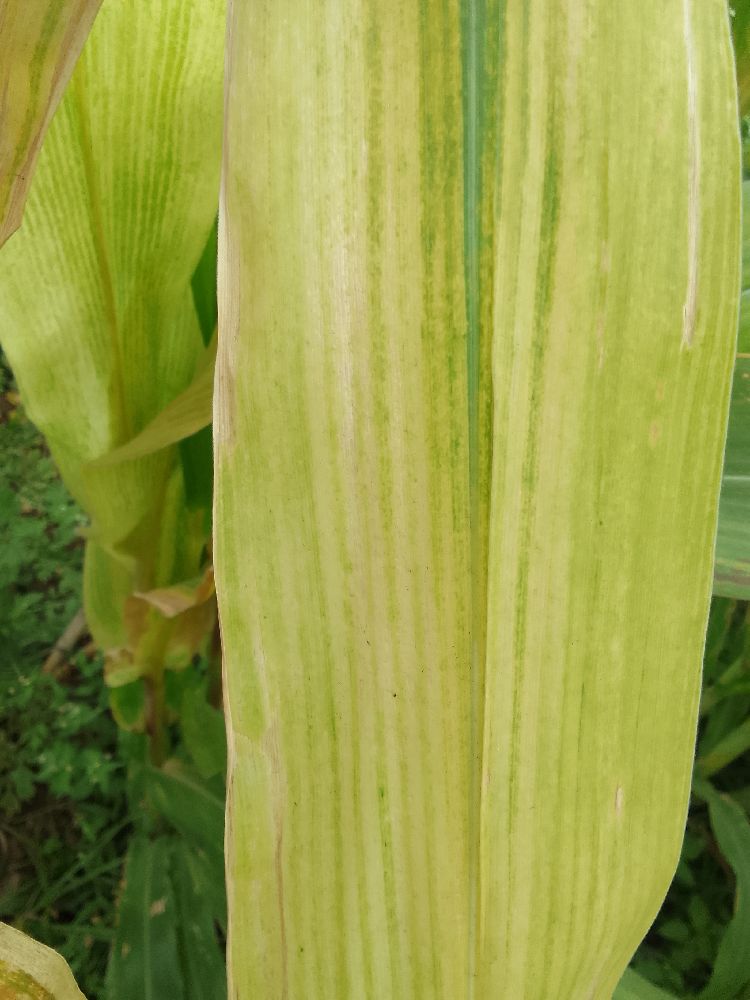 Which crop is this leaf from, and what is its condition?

maize, maize lethal necrosis
